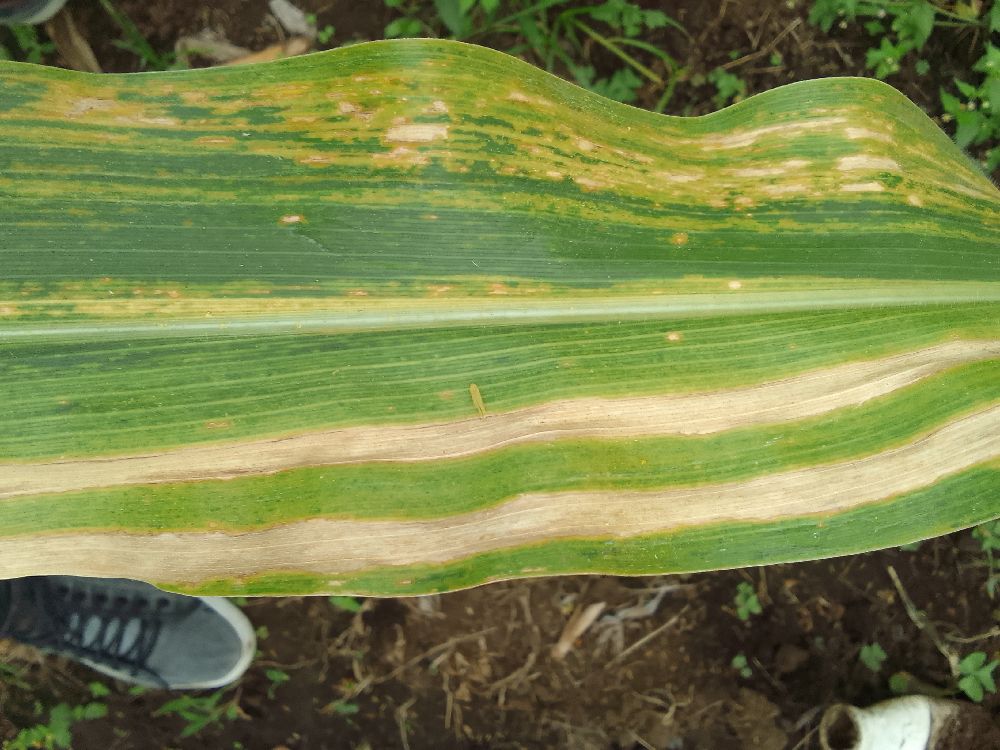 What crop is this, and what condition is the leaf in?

maize, maize lethal necrosis
